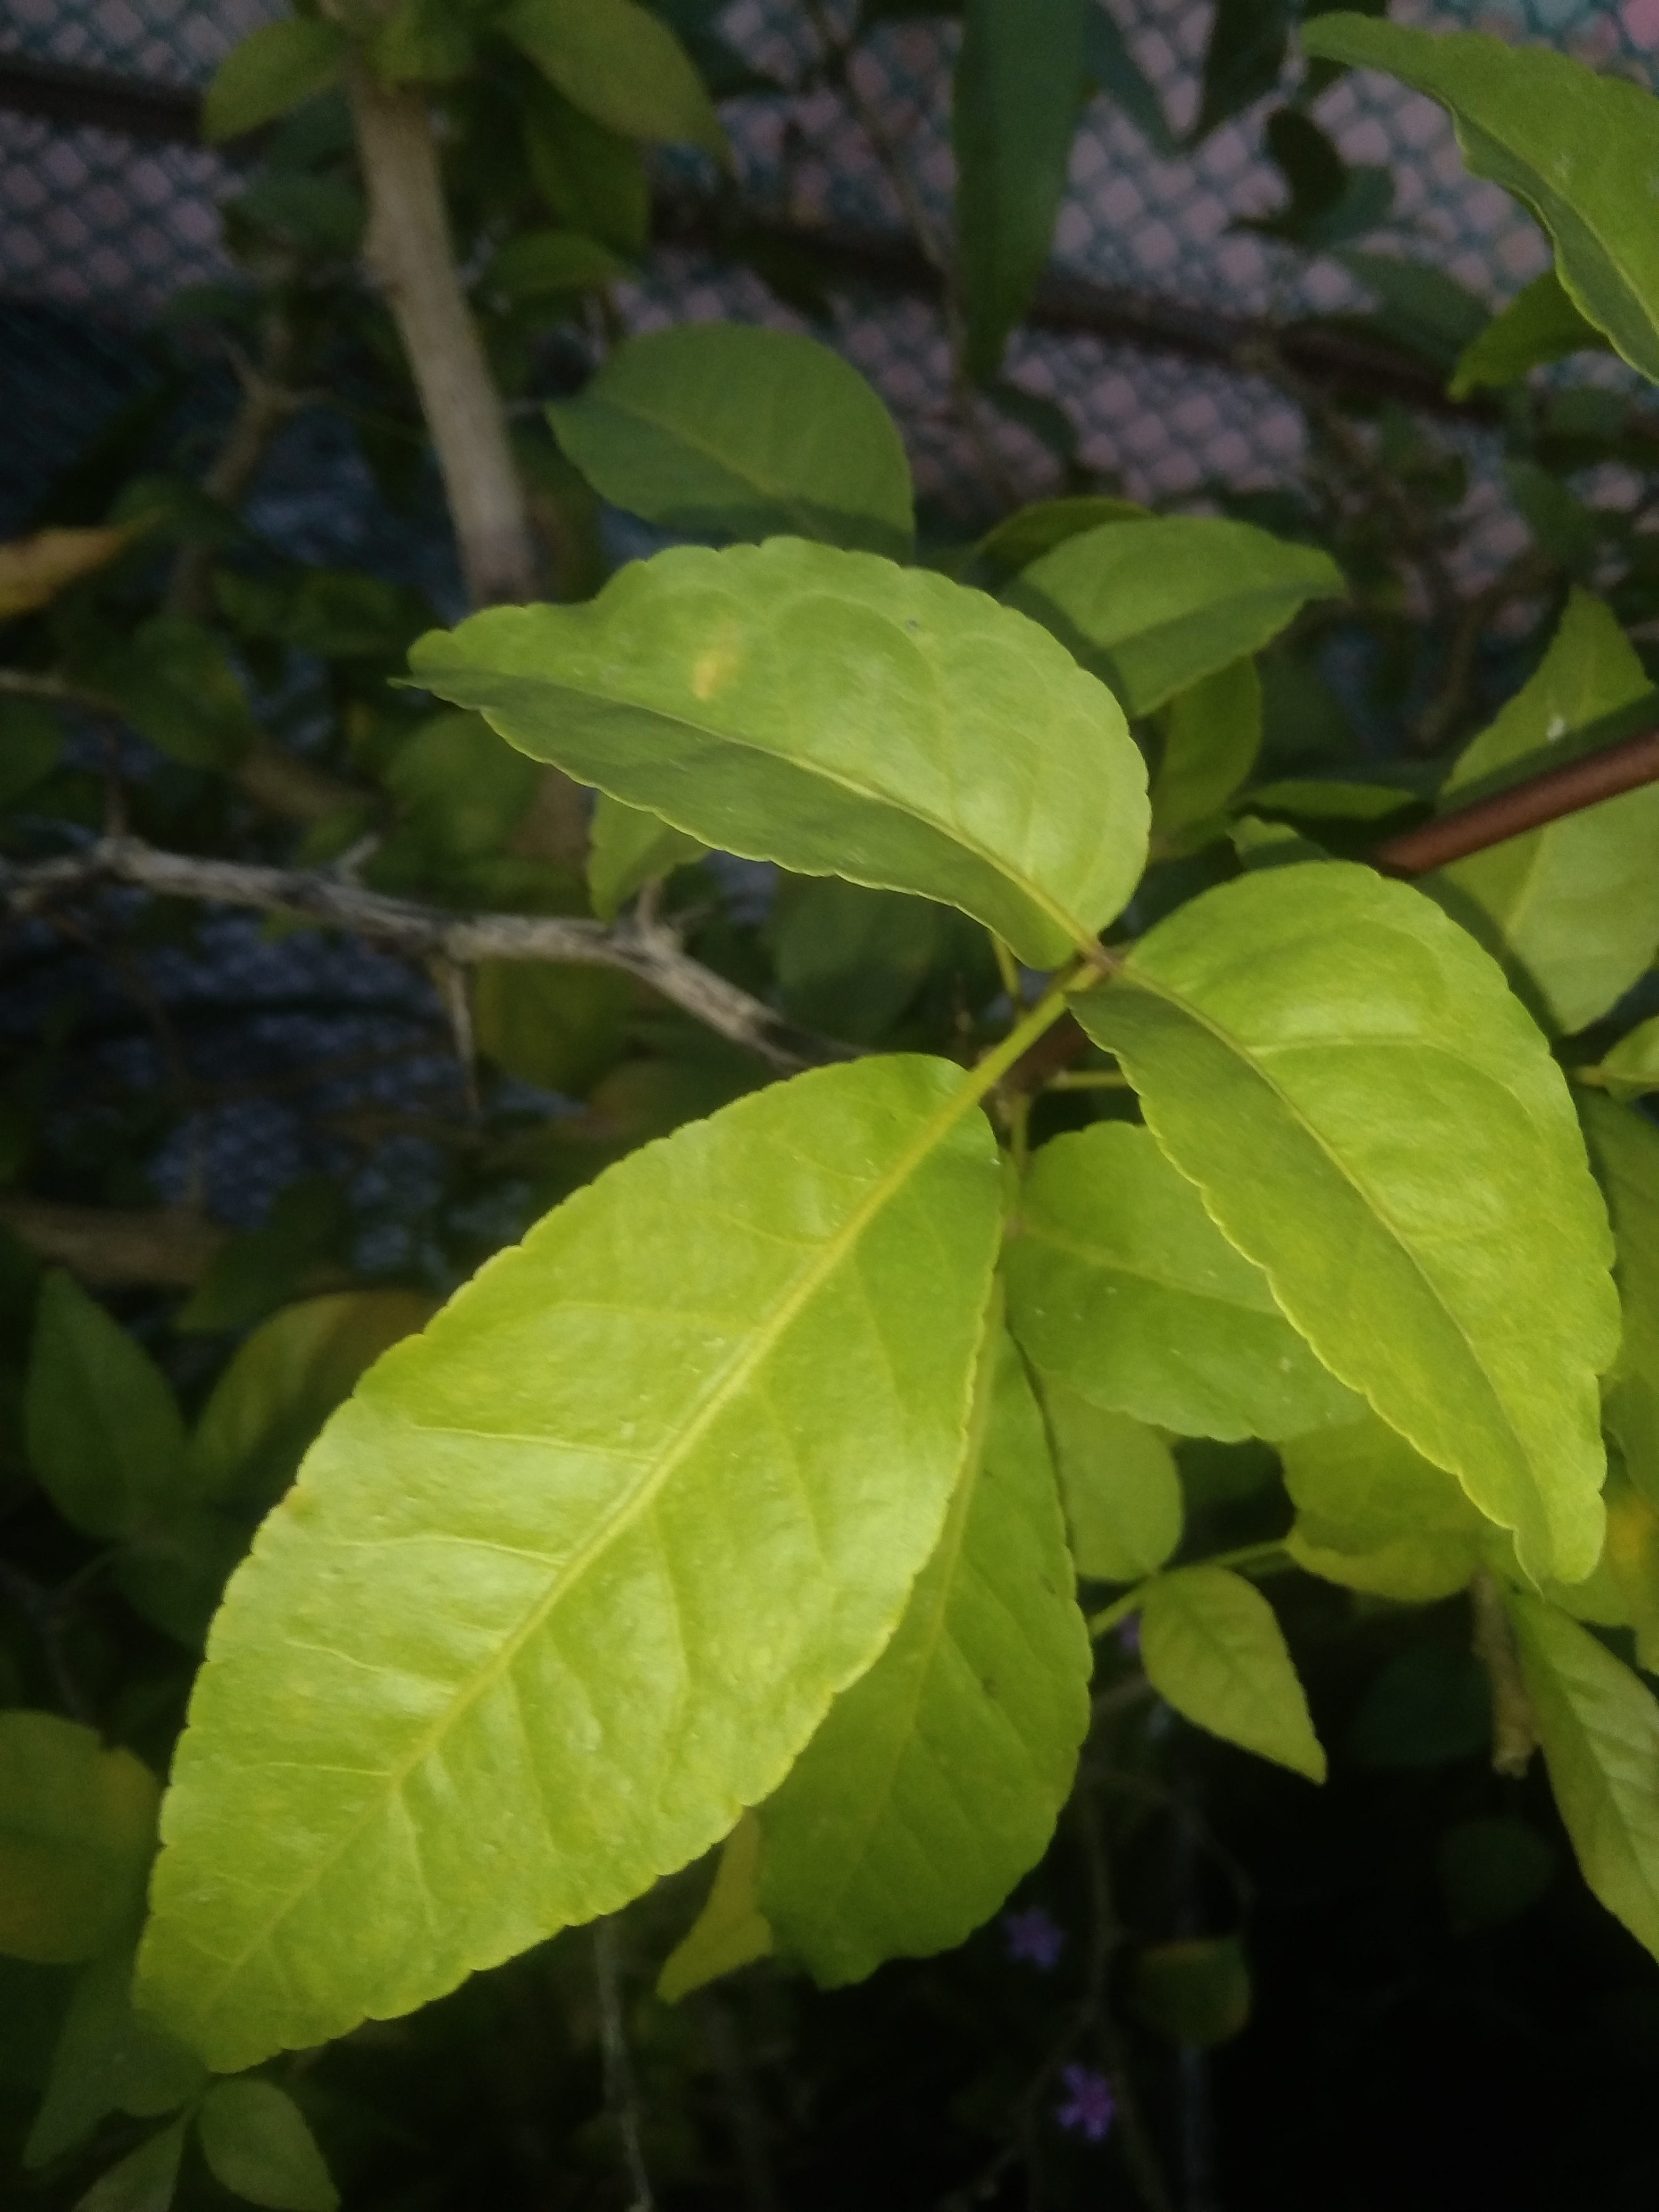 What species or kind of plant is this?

wood apple
